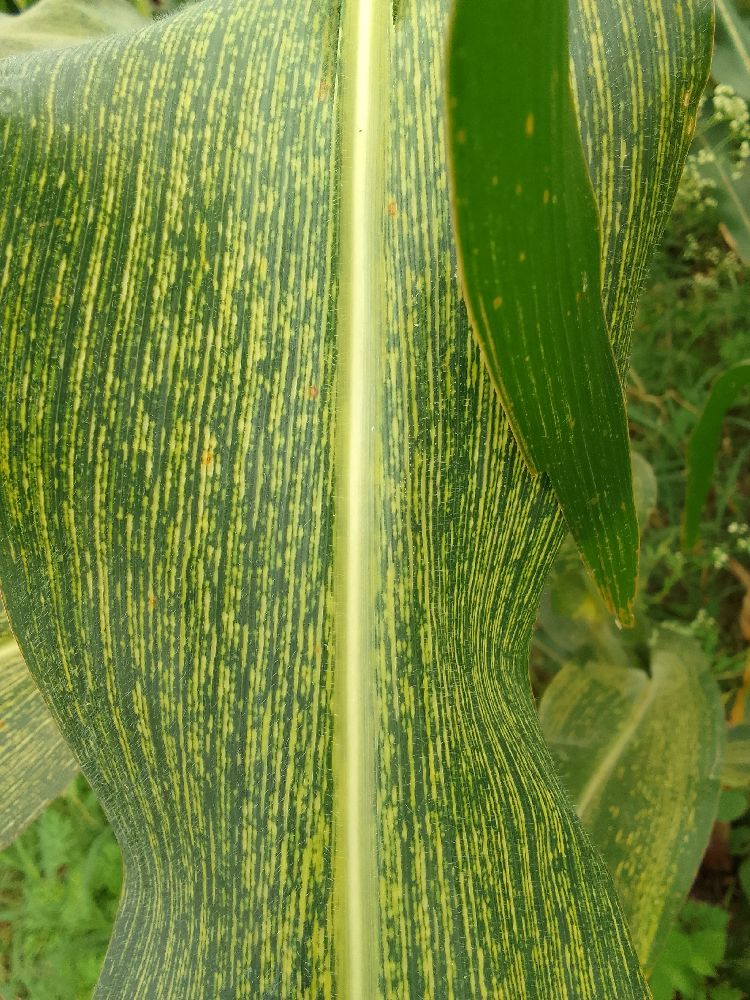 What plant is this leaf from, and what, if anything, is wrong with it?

maize, maize streak virus
